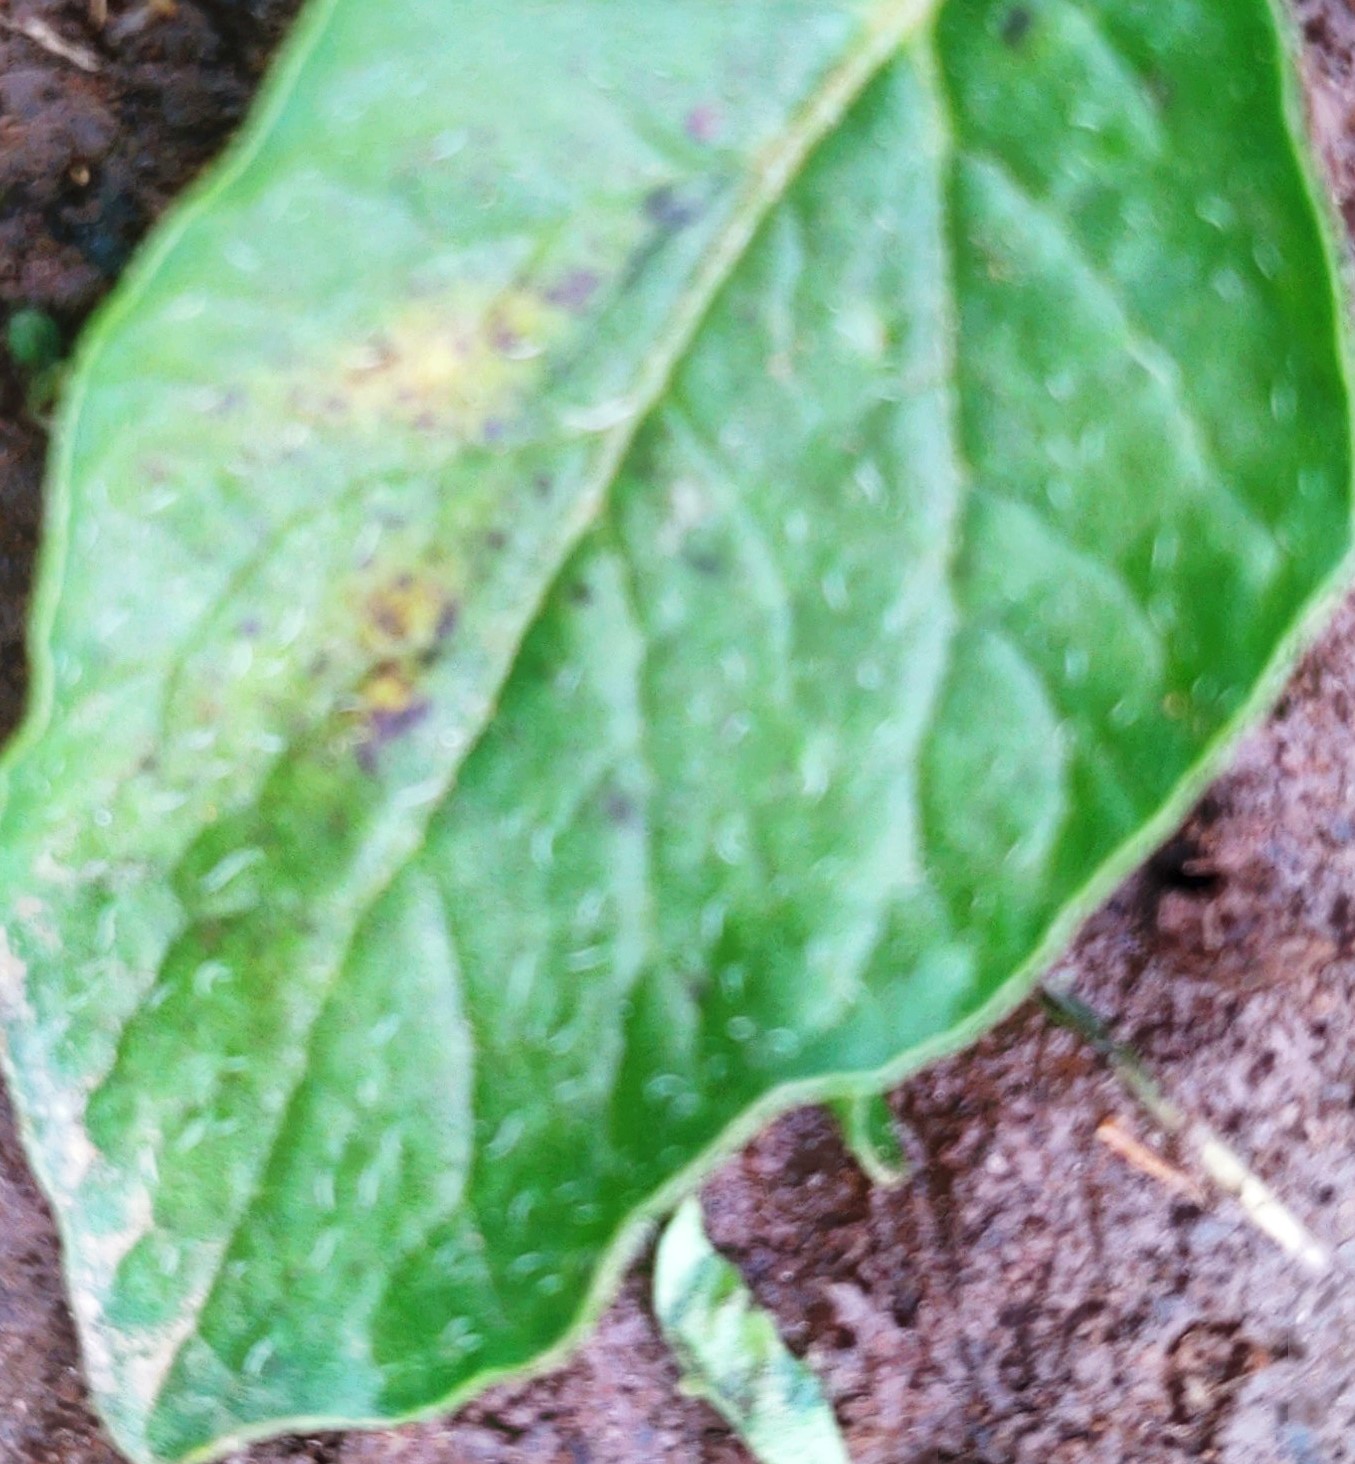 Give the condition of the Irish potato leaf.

late blight
